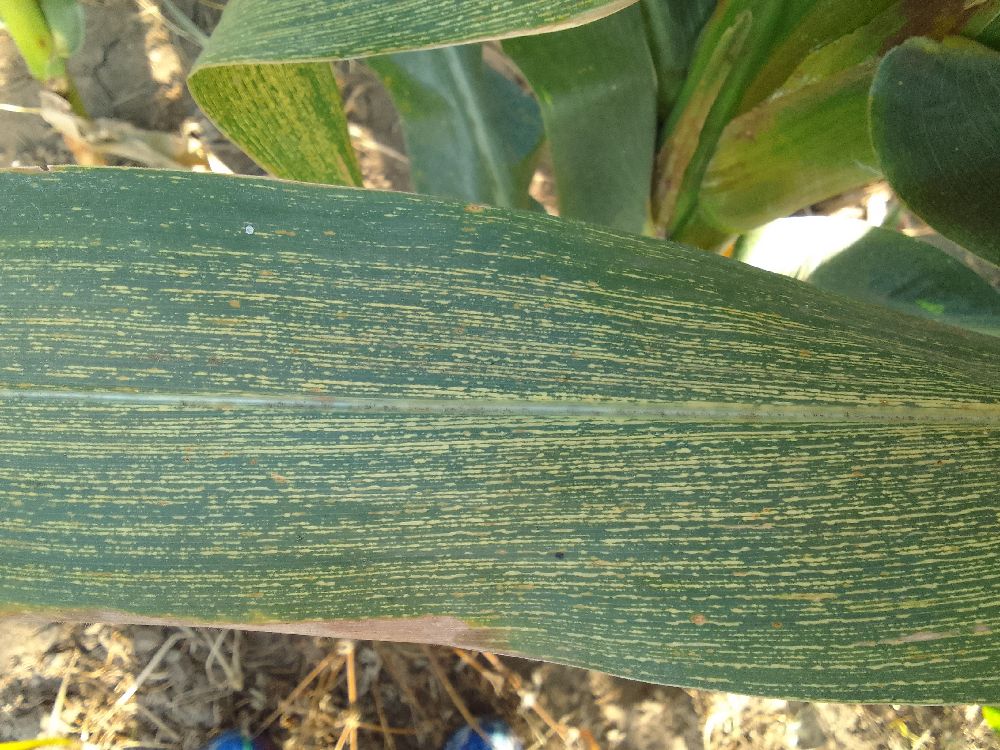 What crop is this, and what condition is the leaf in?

maize, maize streak virus
